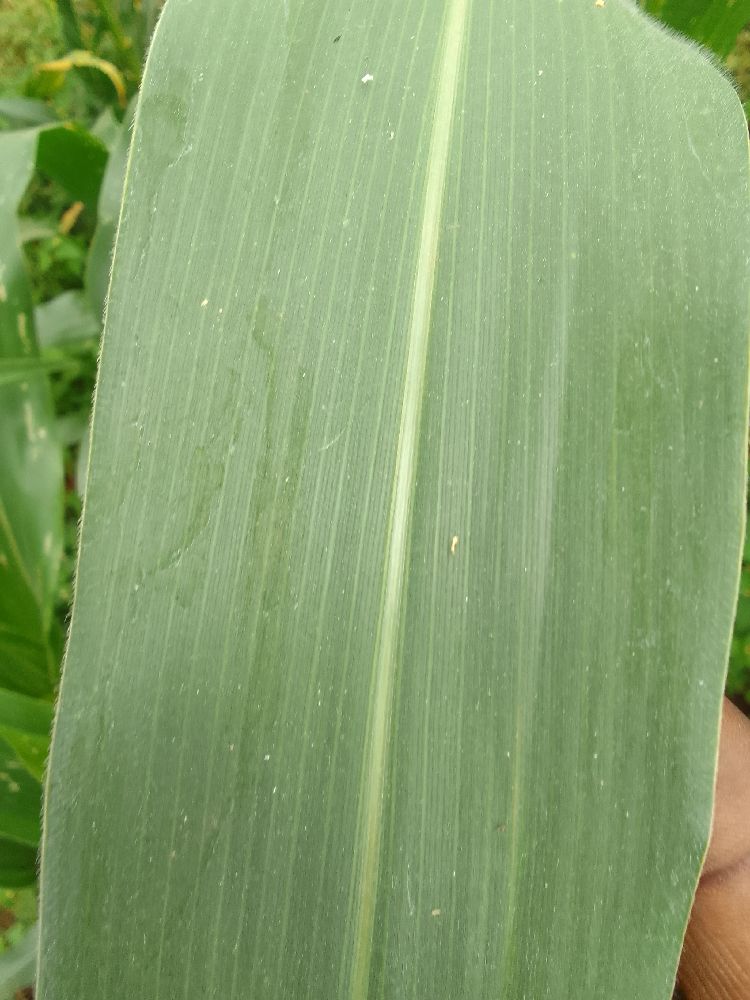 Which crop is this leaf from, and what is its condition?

maize, healthy
